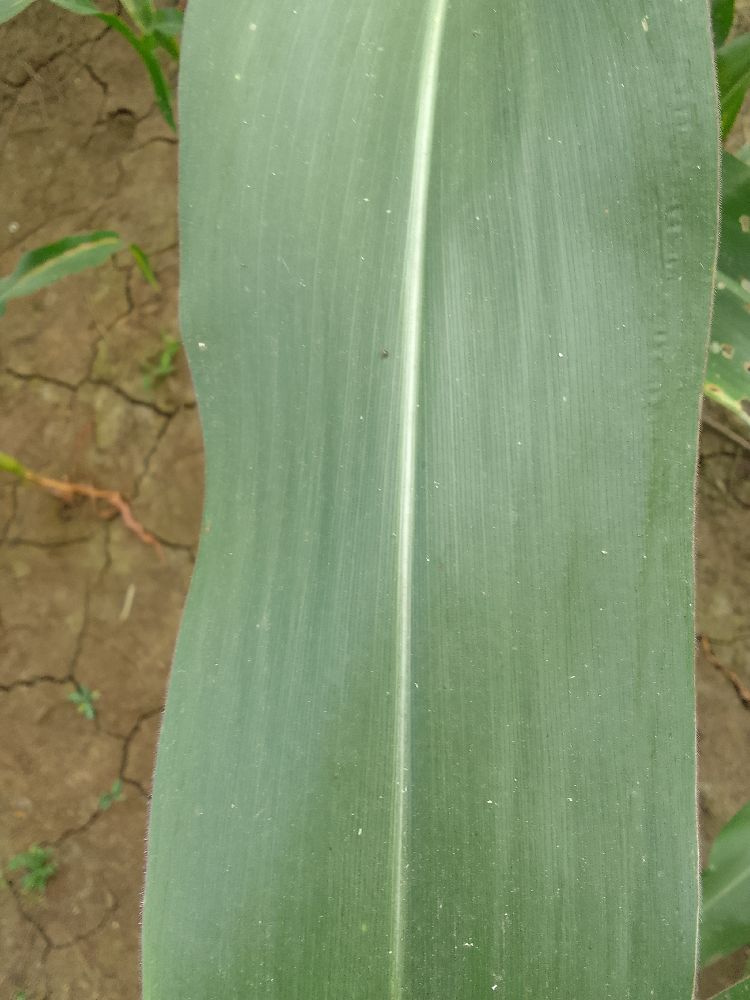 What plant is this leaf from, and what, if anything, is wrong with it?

maize, healthy
